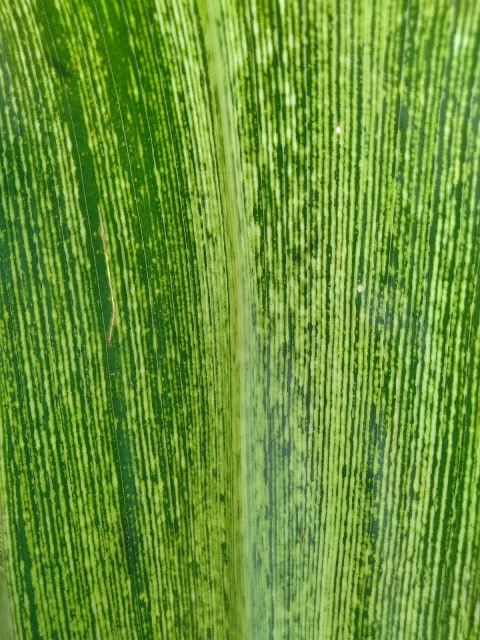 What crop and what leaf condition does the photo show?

maize, maize streak virus
